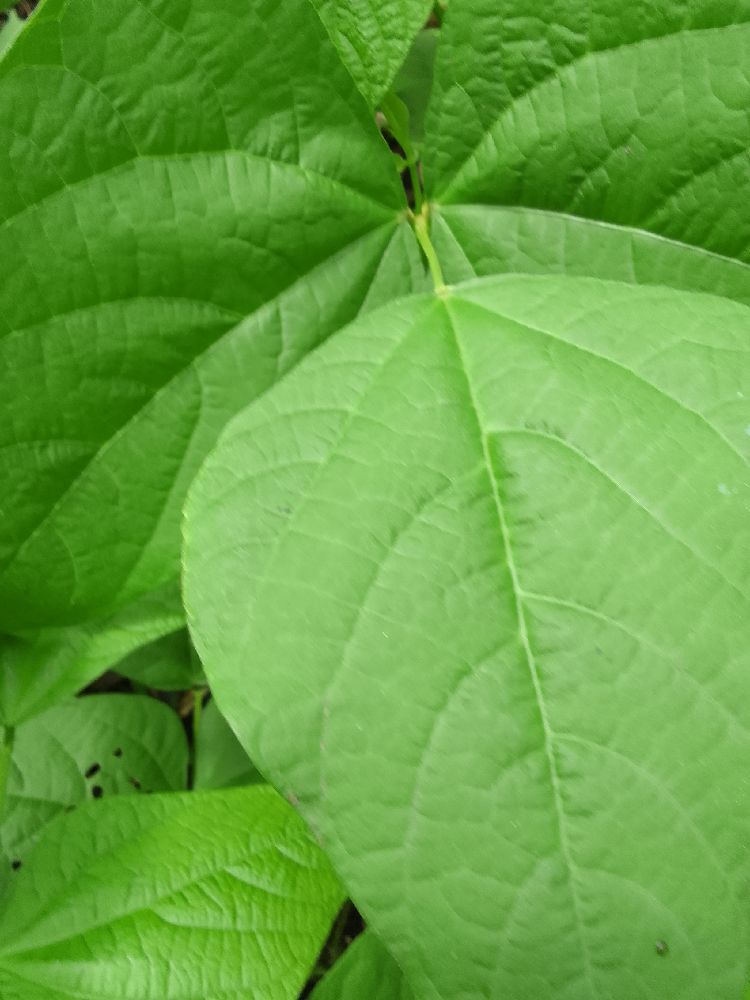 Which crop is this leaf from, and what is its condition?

common bean, healthy
